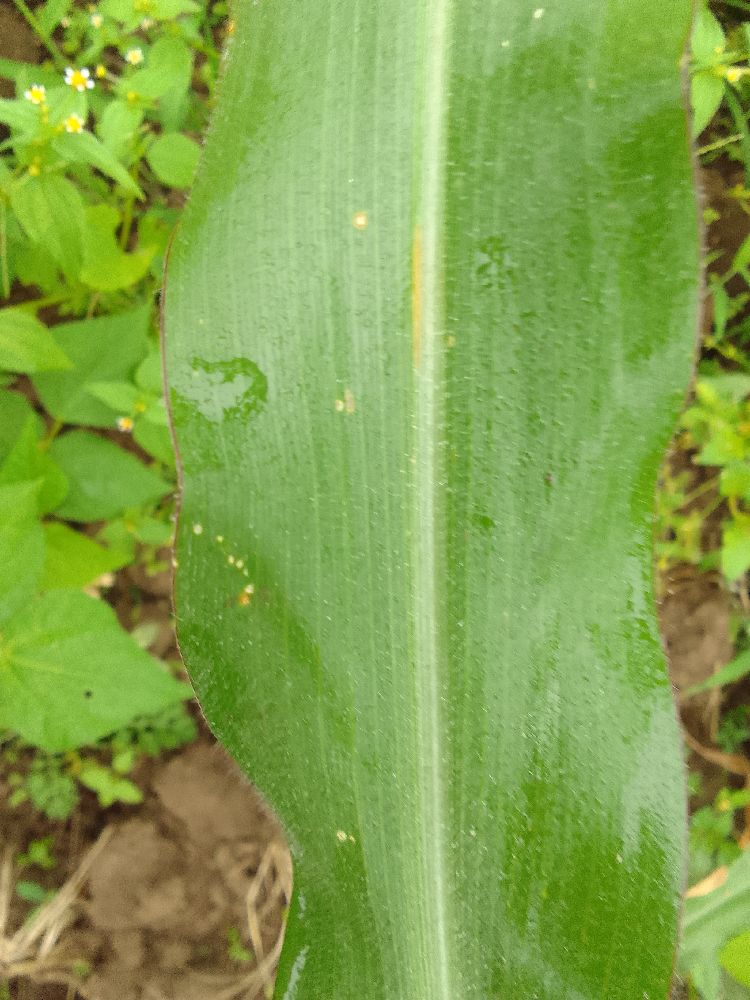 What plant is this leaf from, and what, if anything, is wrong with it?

maize, healthy
